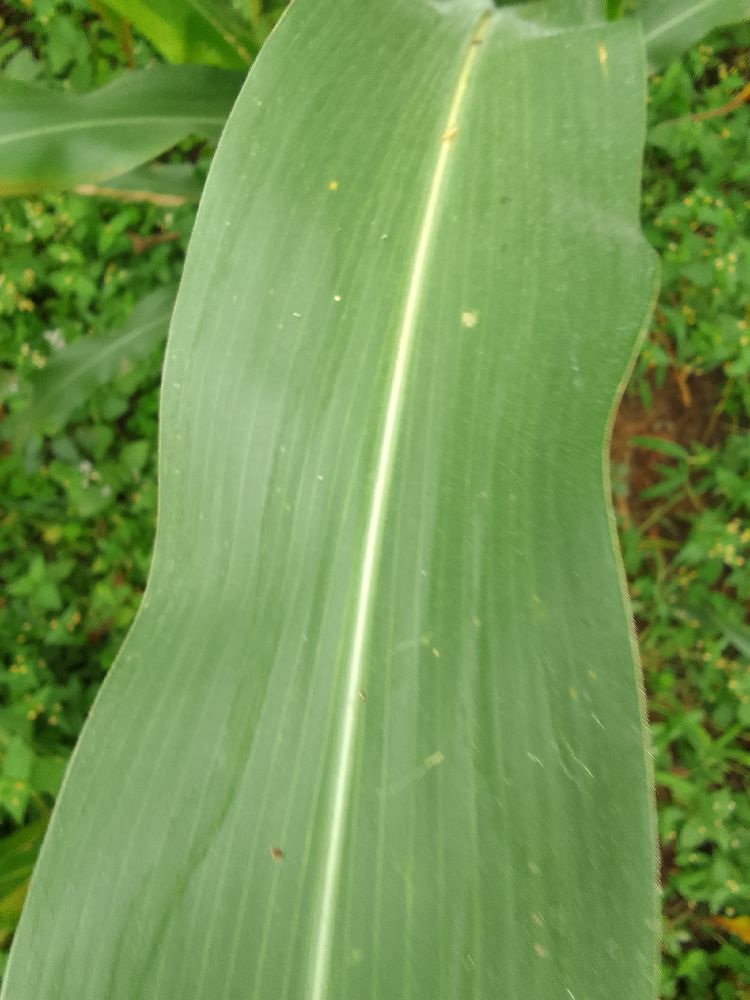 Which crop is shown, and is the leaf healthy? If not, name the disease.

maize, healthy
